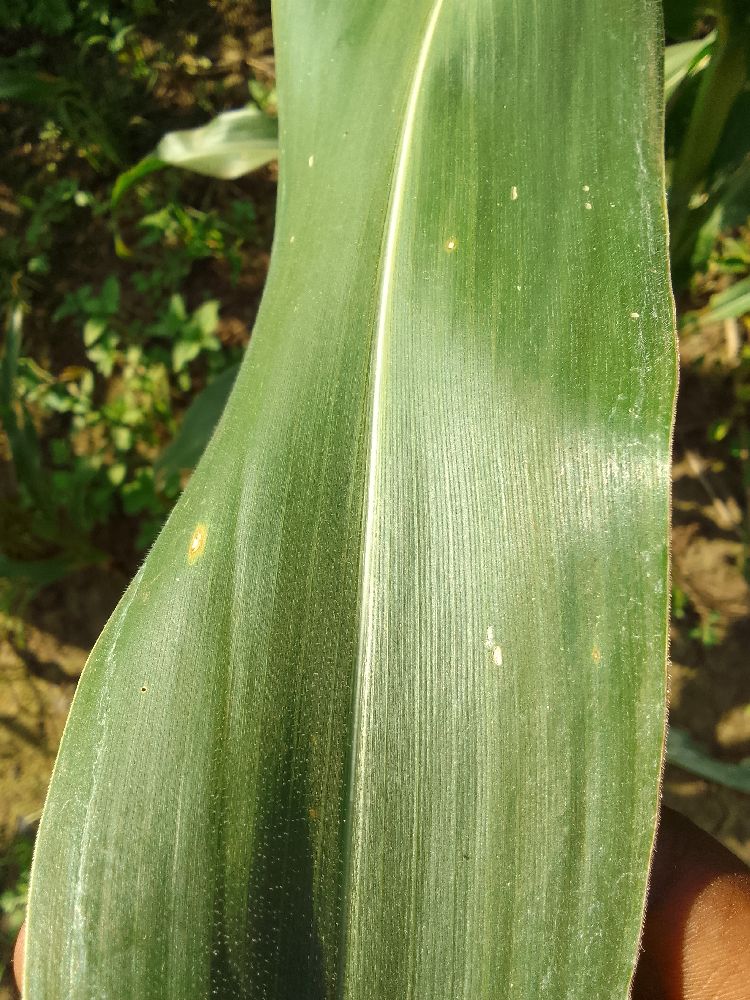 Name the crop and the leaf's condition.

maize, healthy
